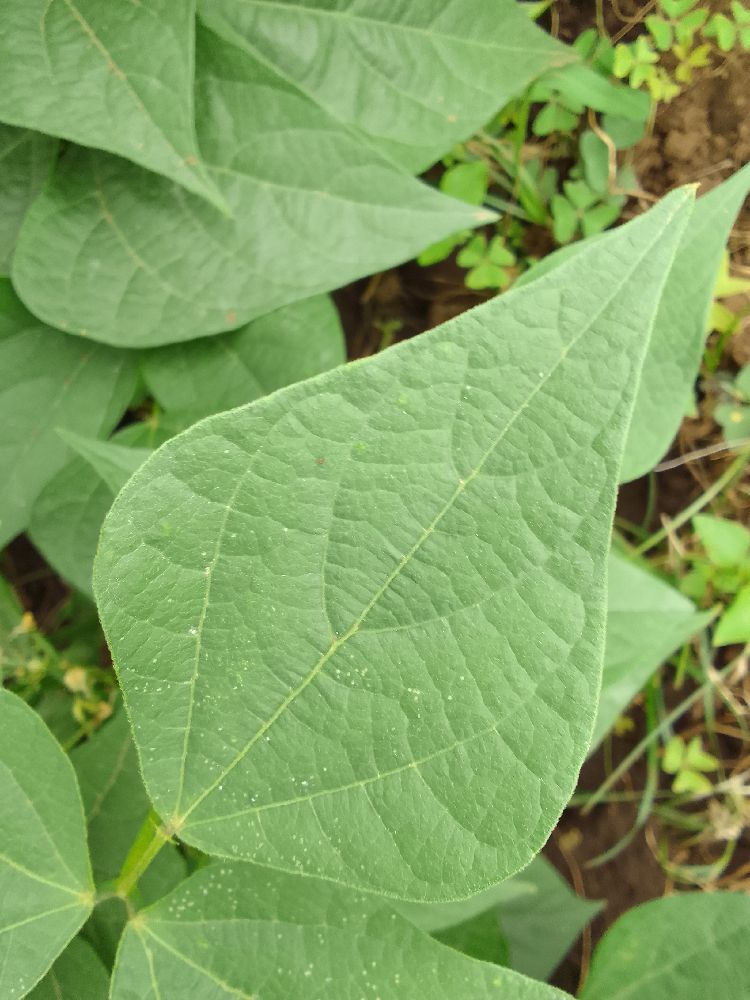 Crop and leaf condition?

common bean, healthy
